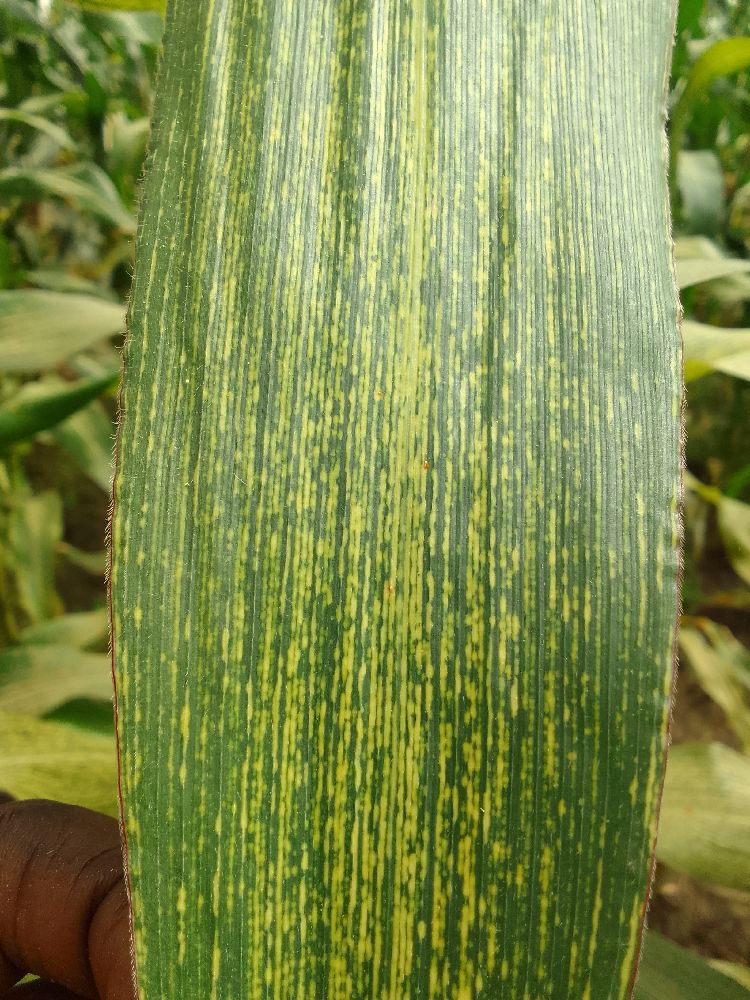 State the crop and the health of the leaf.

maize, maize streak virus
